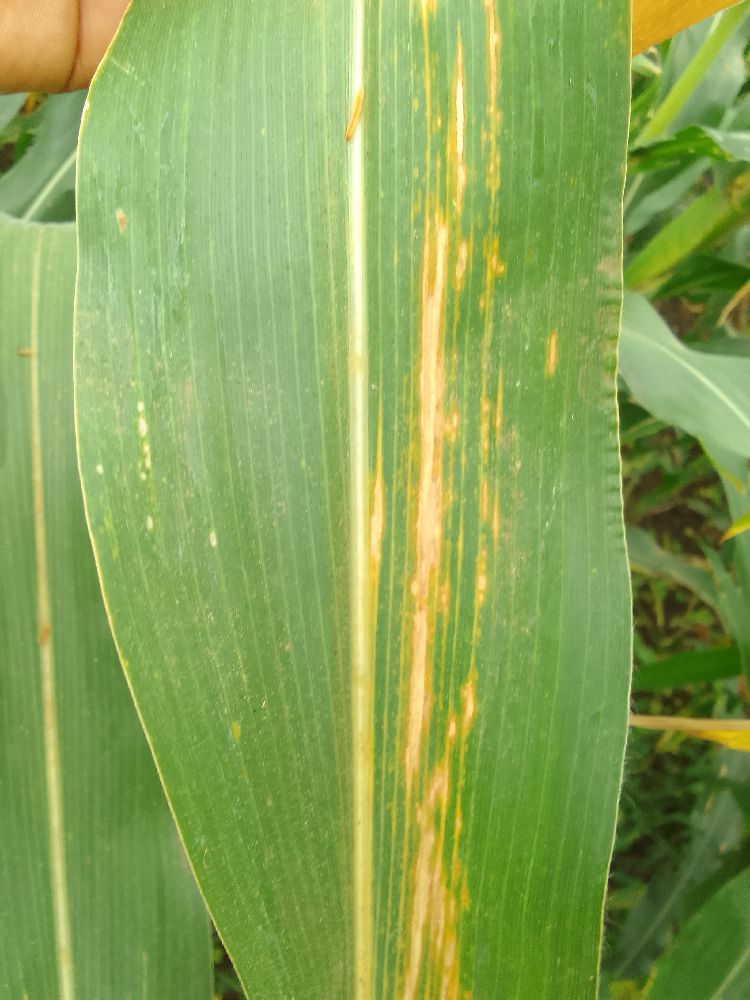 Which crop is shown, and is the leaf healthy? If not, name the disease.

maize, maize lethal necrosis
